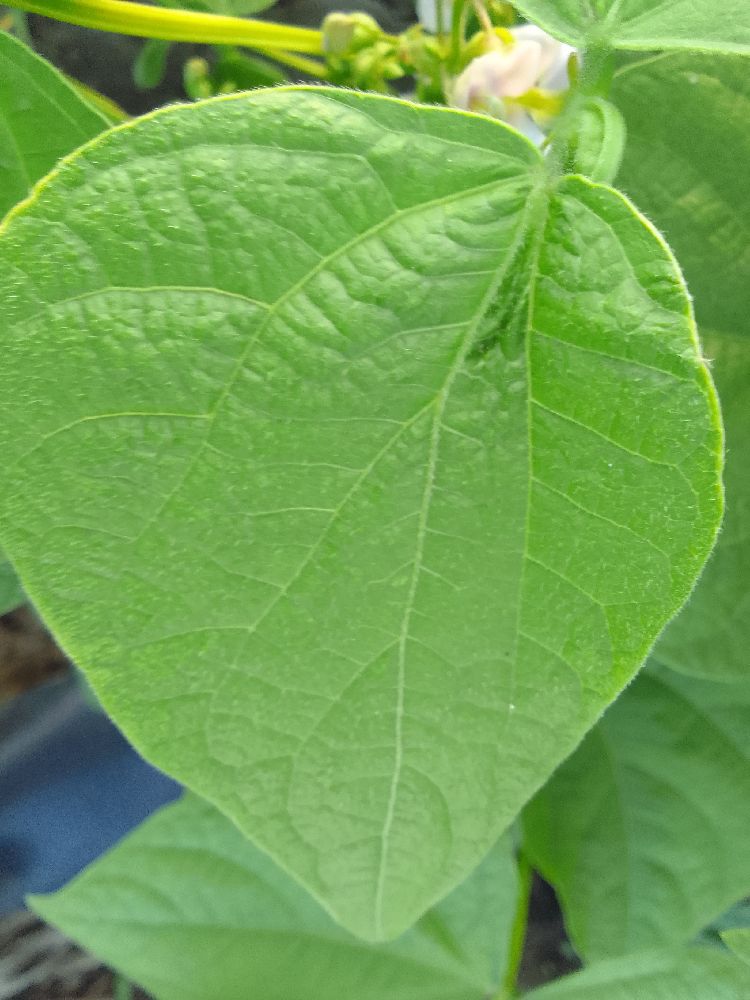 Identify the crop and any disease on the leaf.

common bean, healthy
